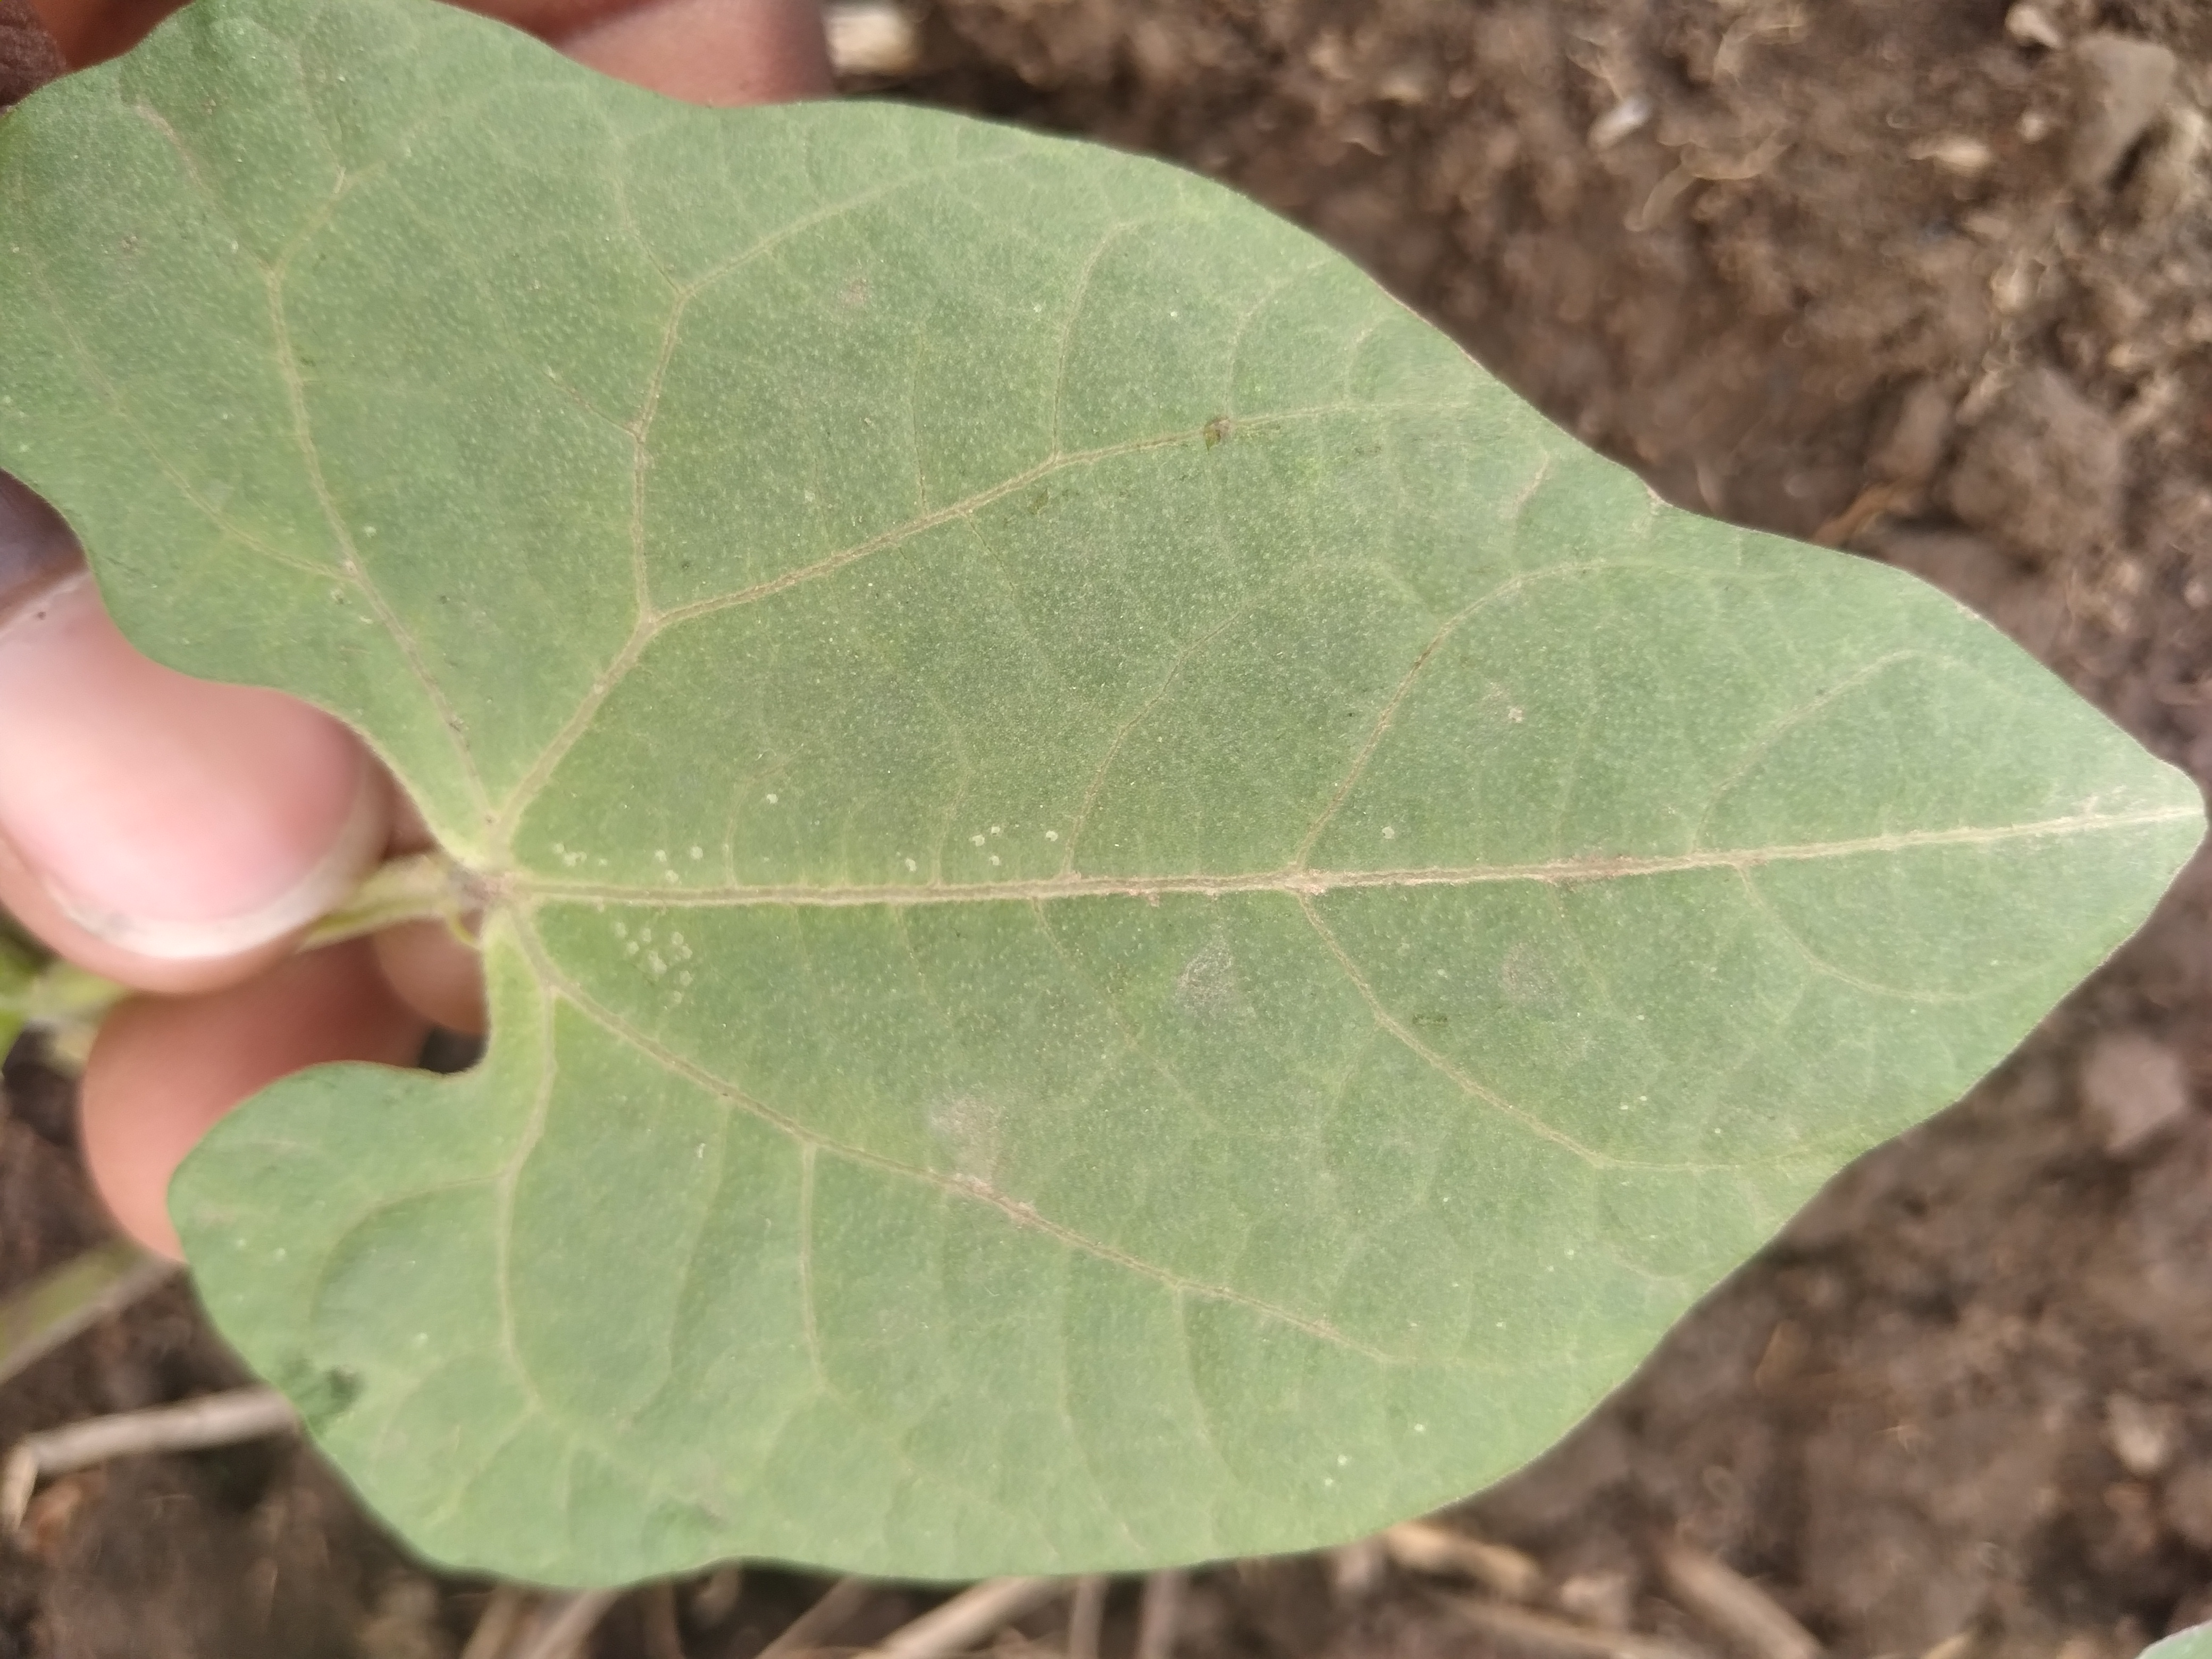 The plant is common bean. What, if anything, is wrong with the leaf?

healthy
